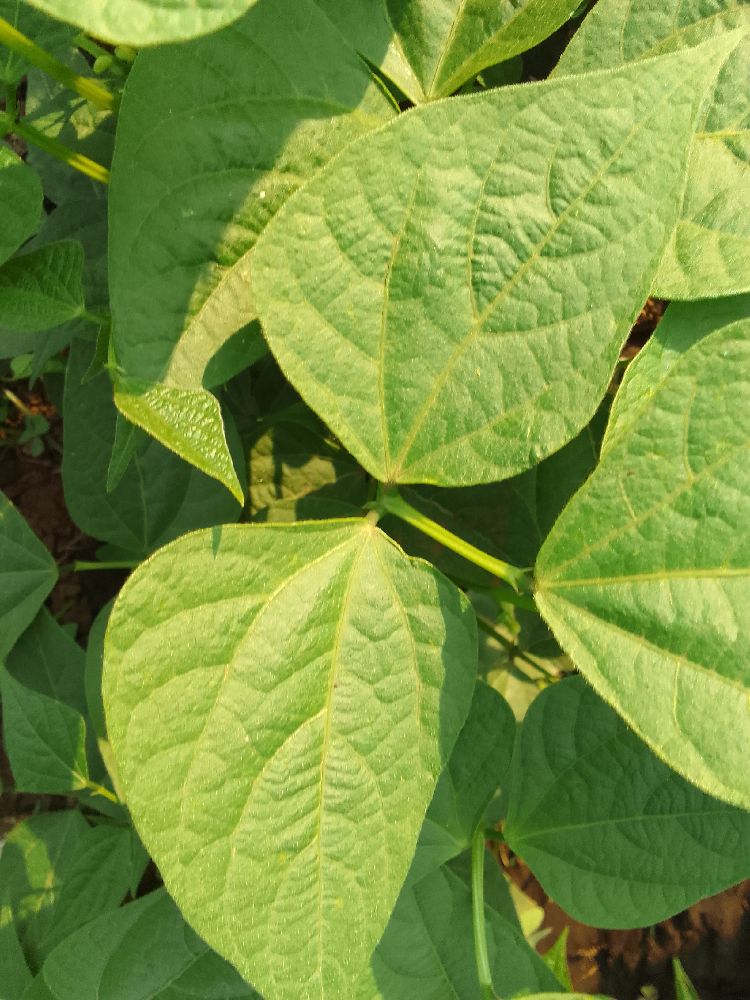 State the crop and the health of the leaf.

common bean, healthy
